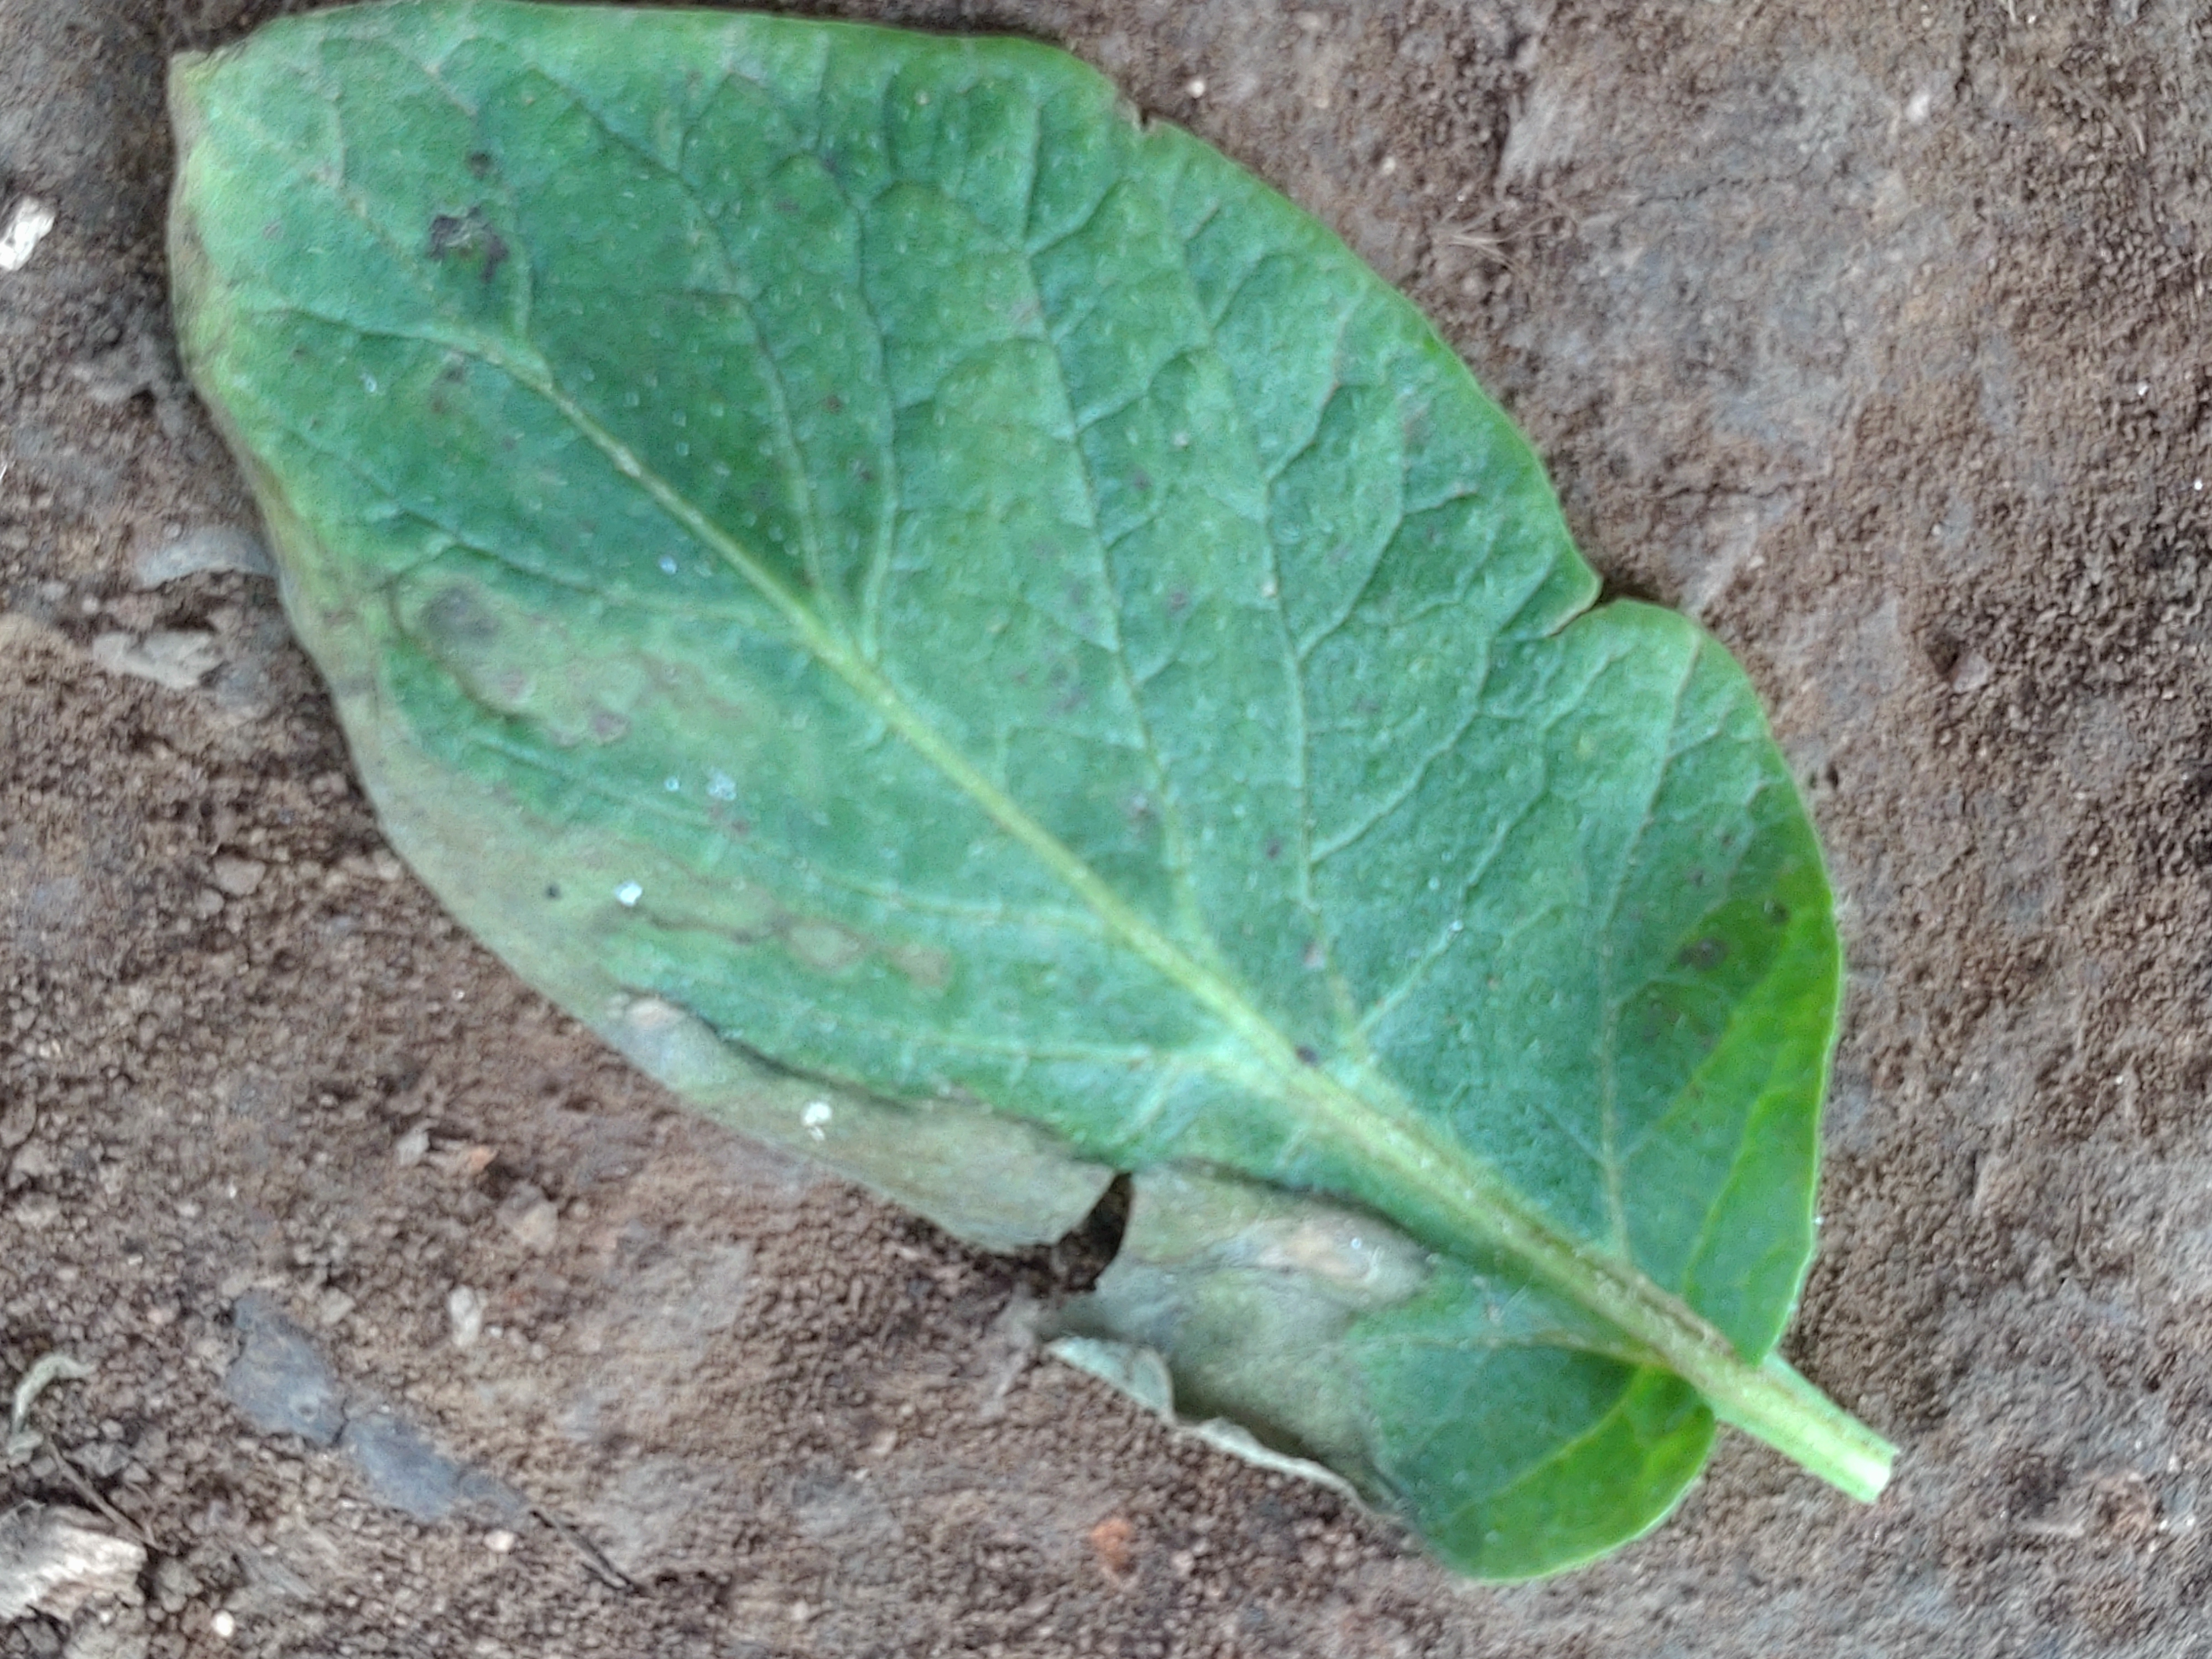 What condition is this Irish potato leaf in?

early blight
